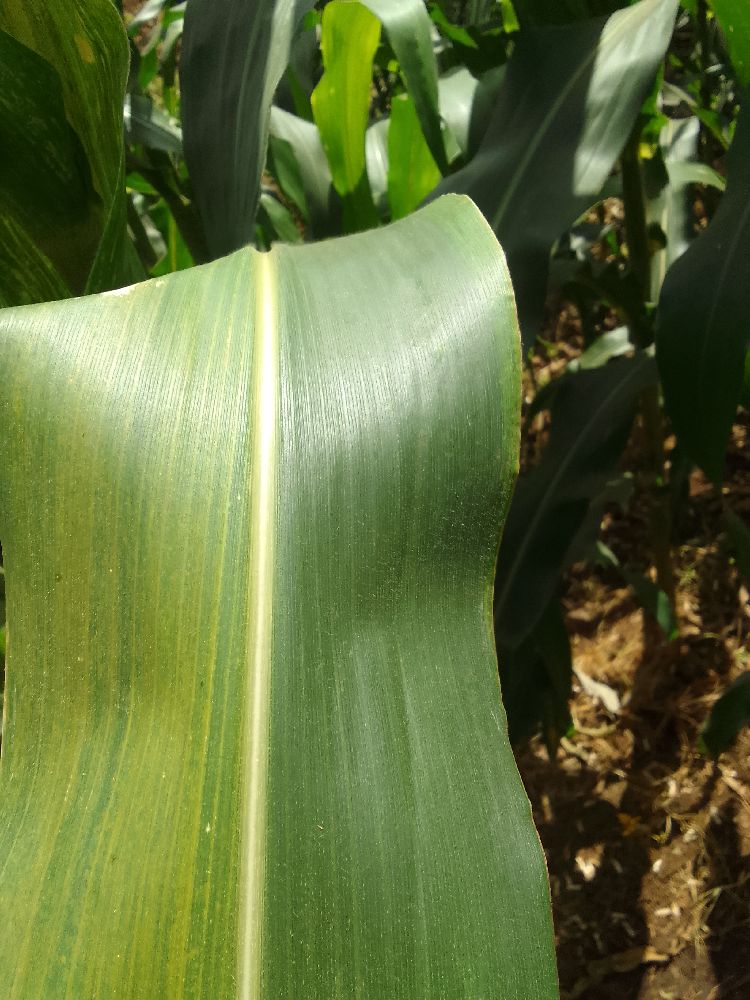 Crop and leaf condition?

maize, maize lethal necrosis
